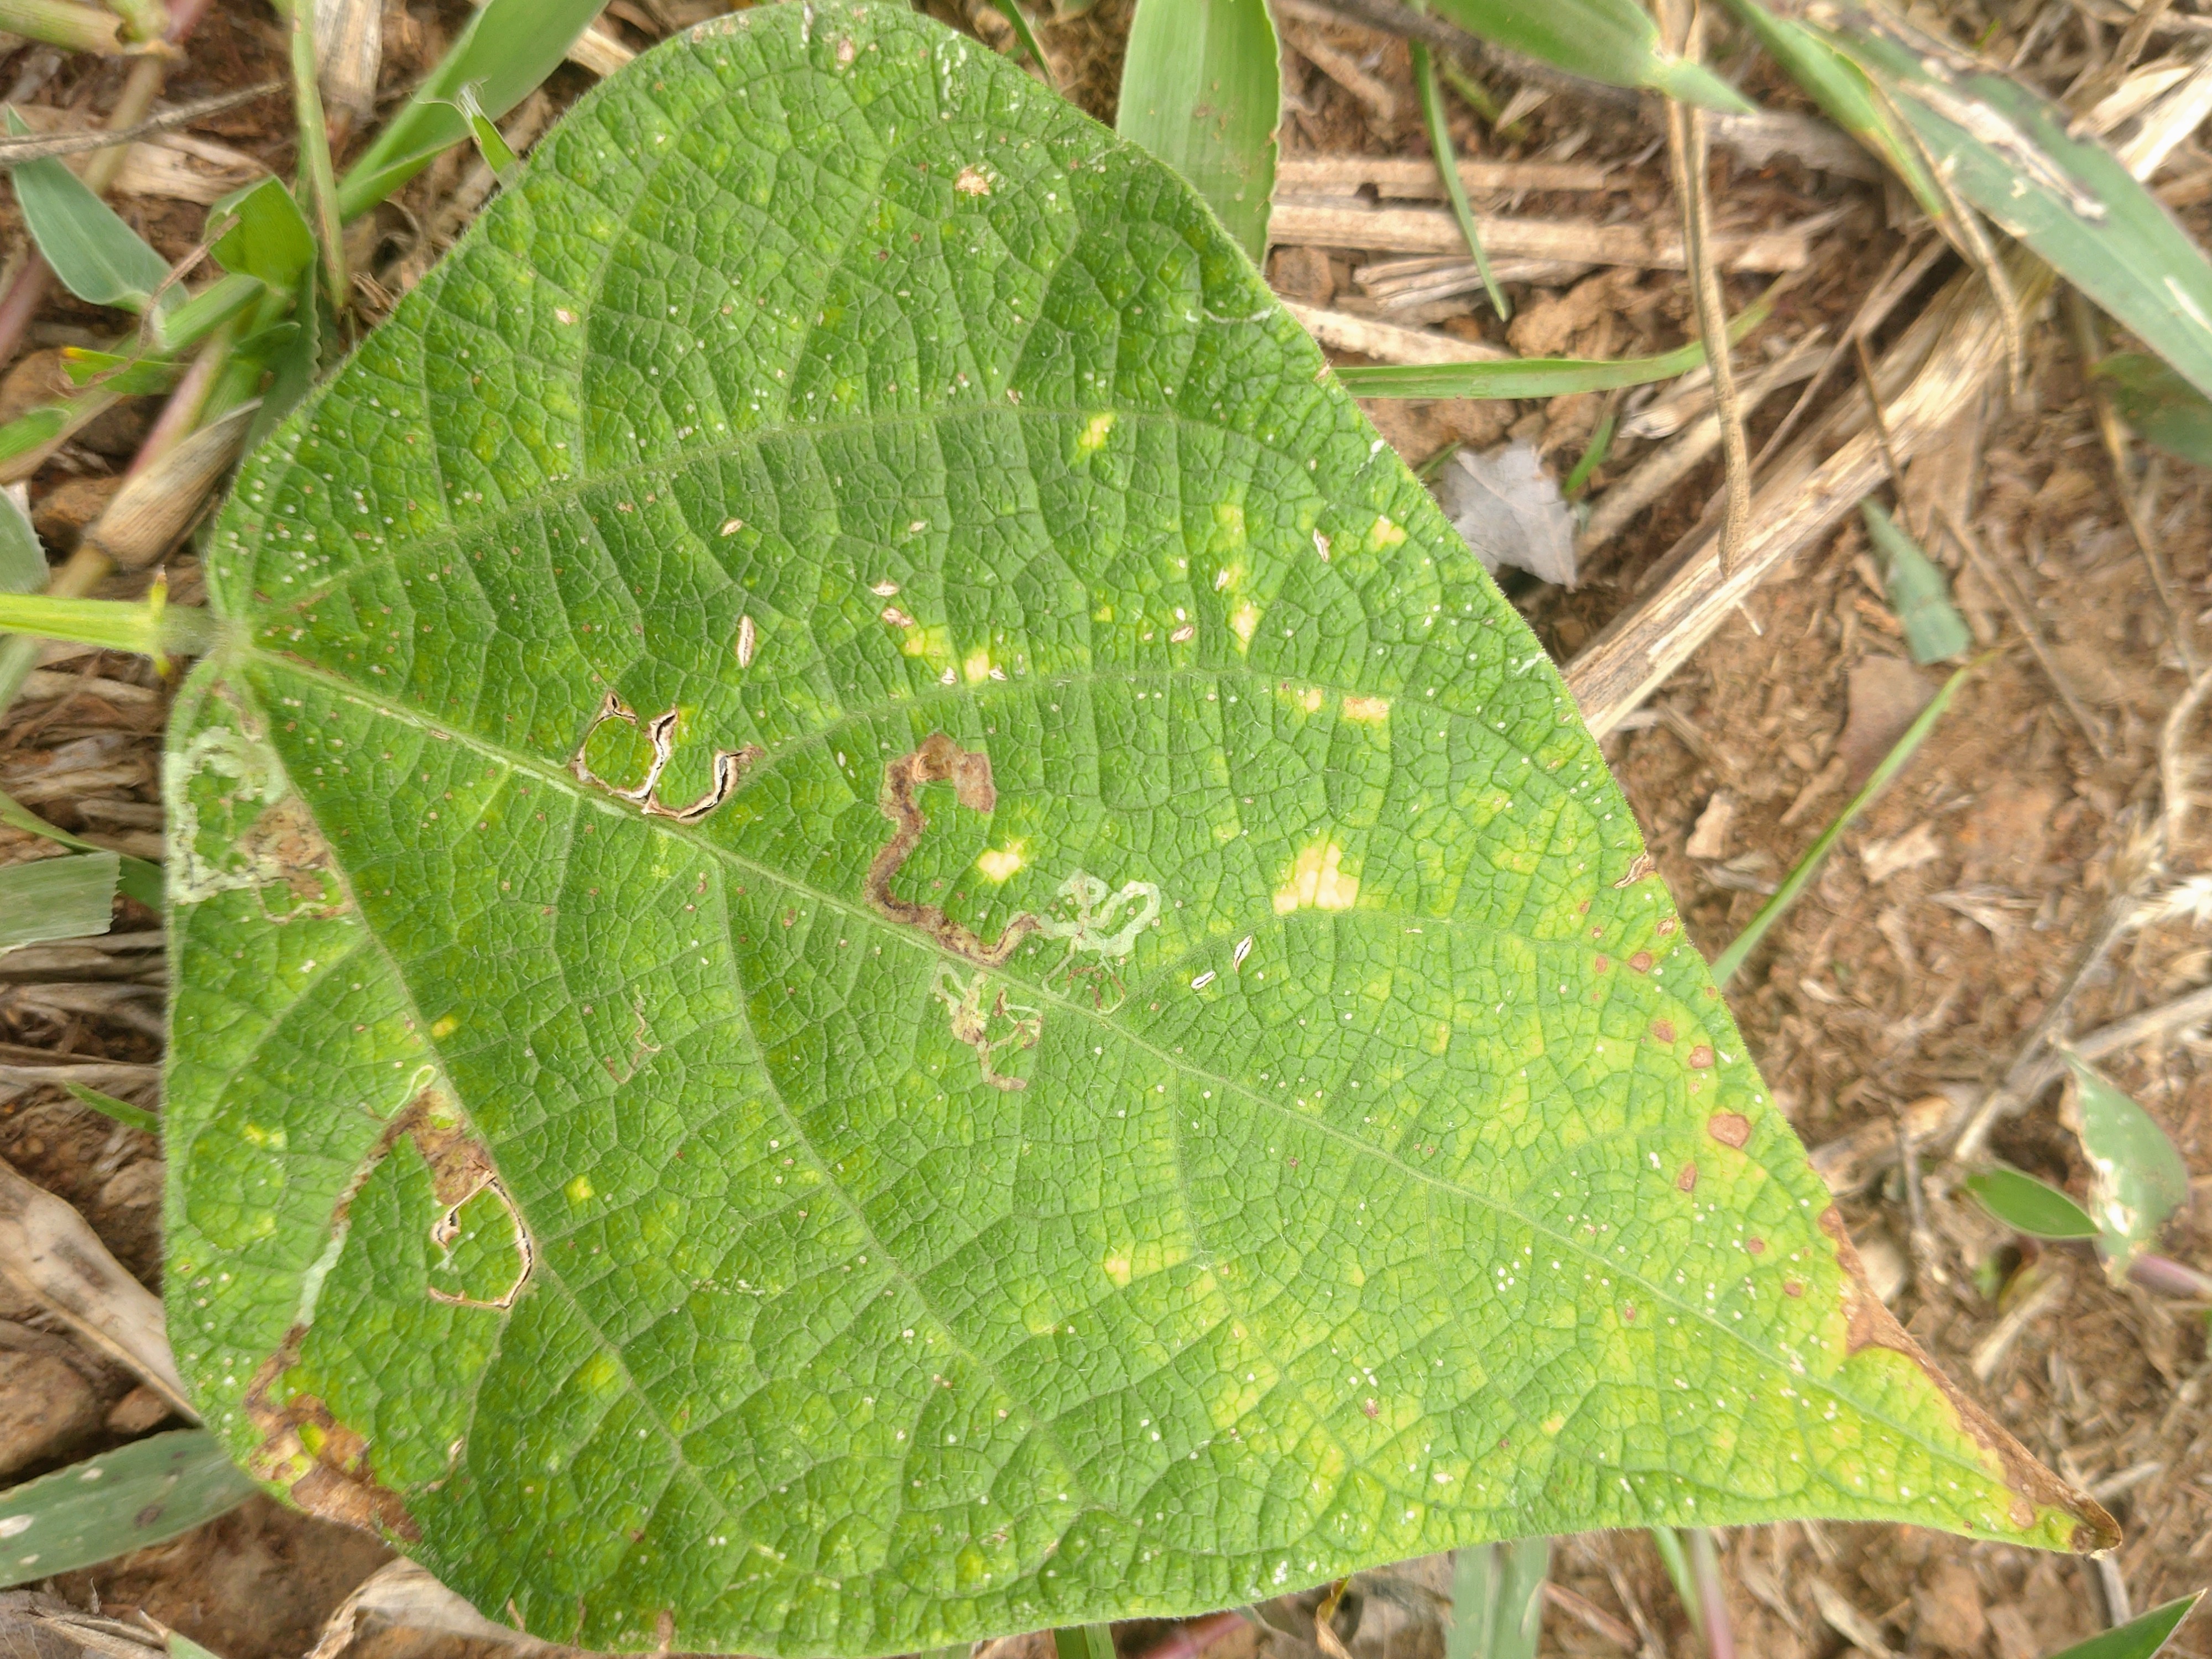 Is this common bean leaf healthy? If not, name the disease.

anthracnose
